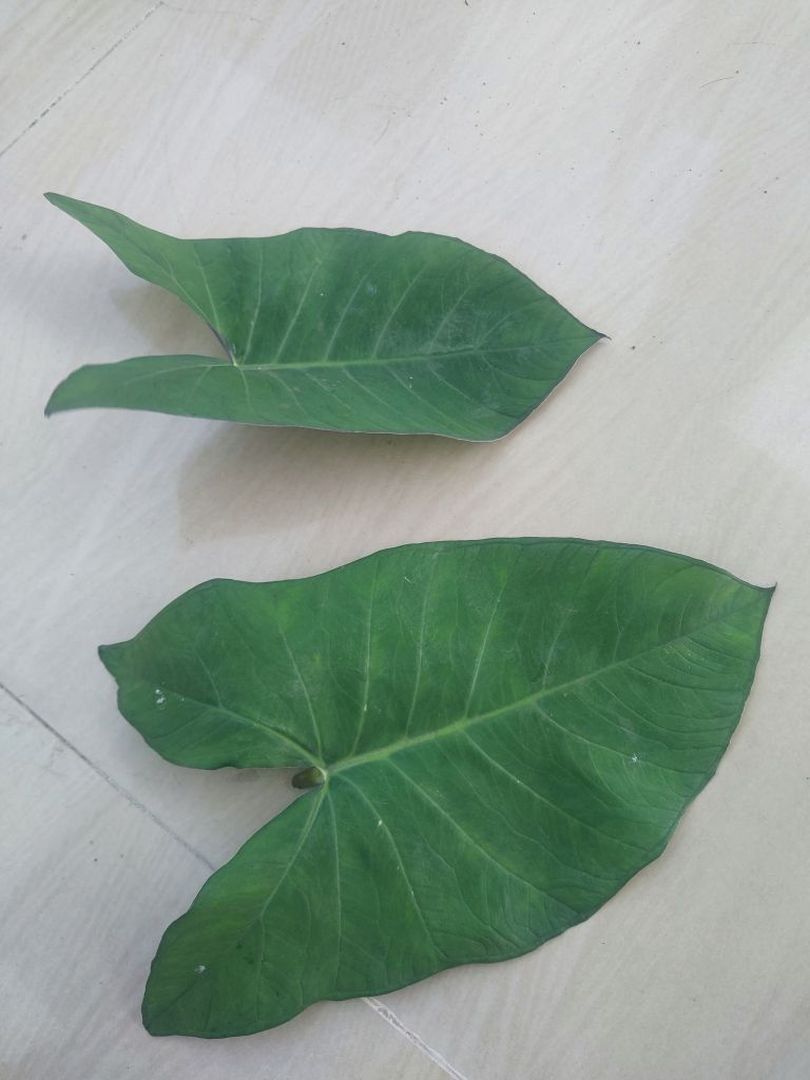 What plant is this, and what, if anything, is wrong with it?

taro, healthy
